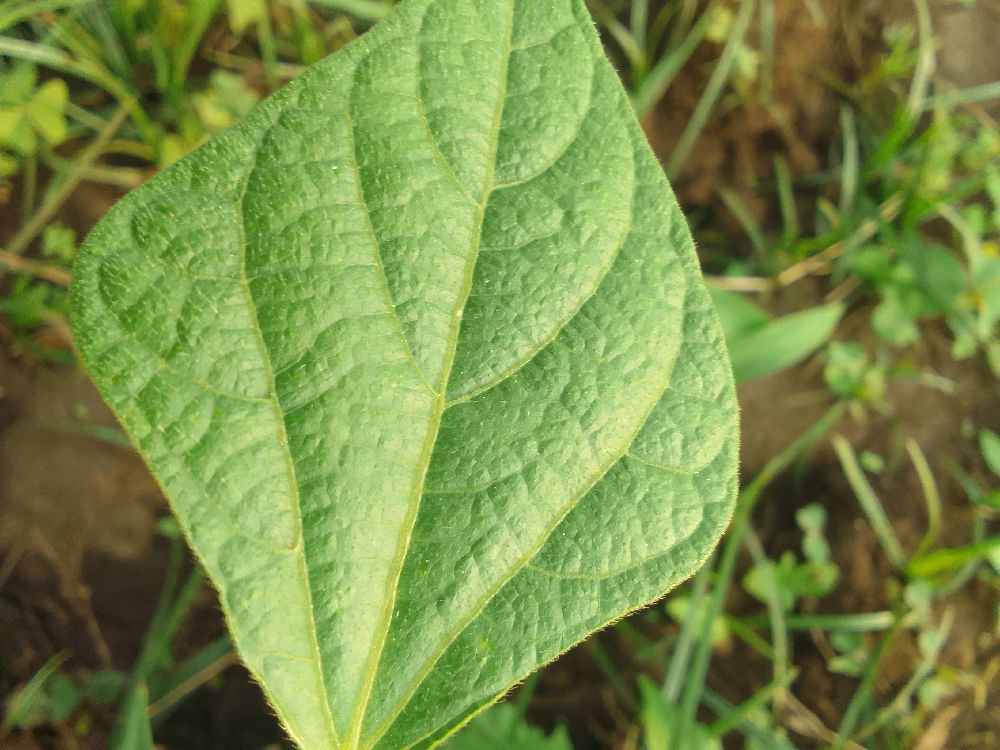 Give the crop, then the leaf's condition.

common bean, healthy
